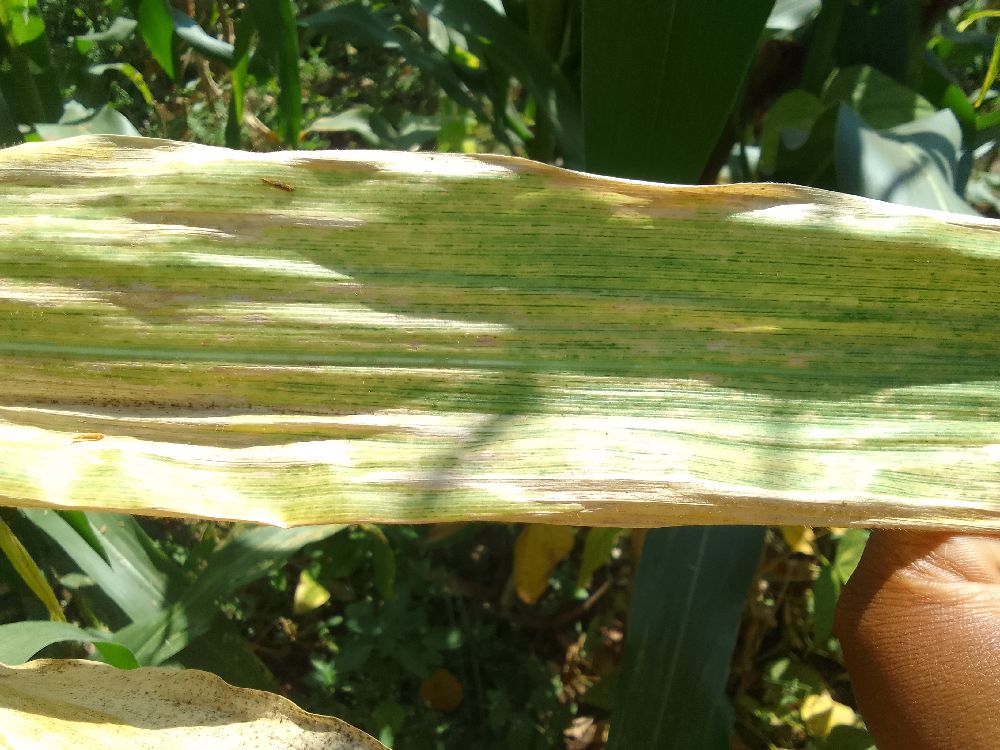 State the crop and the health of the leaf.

maize, maize lethal necrosis
